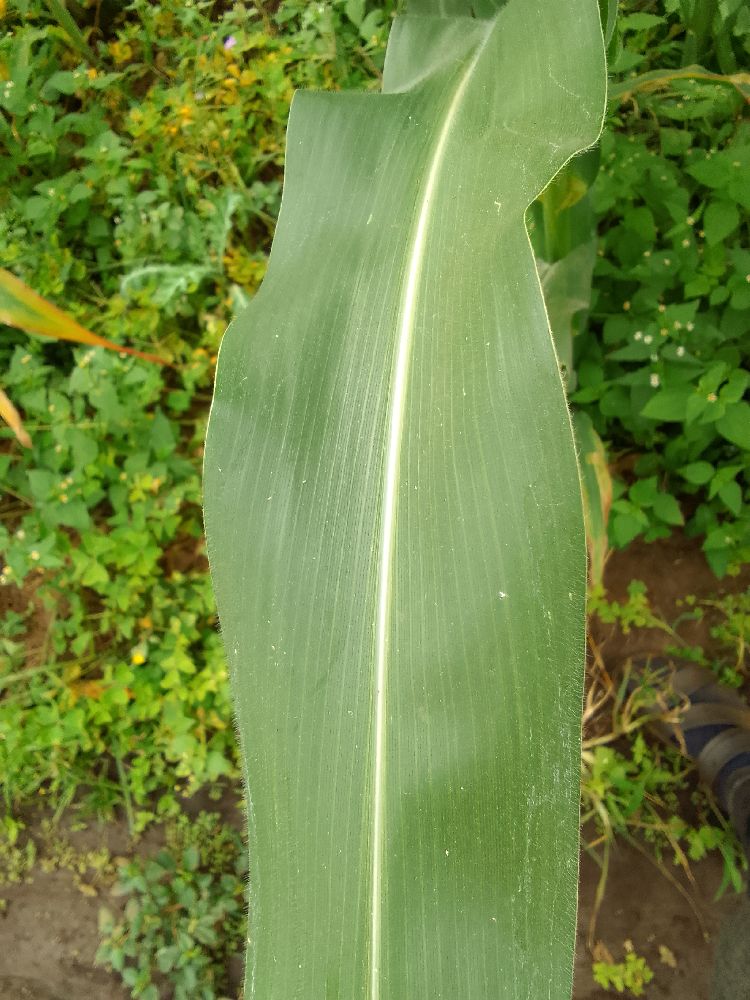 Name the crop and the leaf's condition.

maize, healthy
